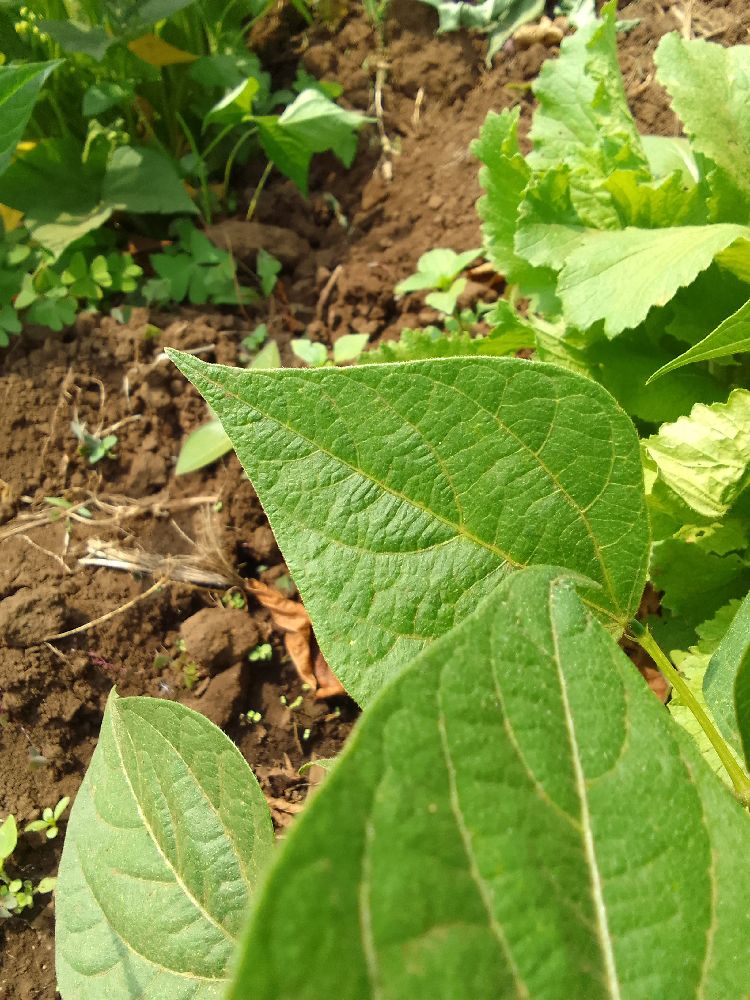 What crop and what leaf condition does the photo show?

common bean, healthy
